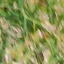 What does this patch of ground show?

grass
